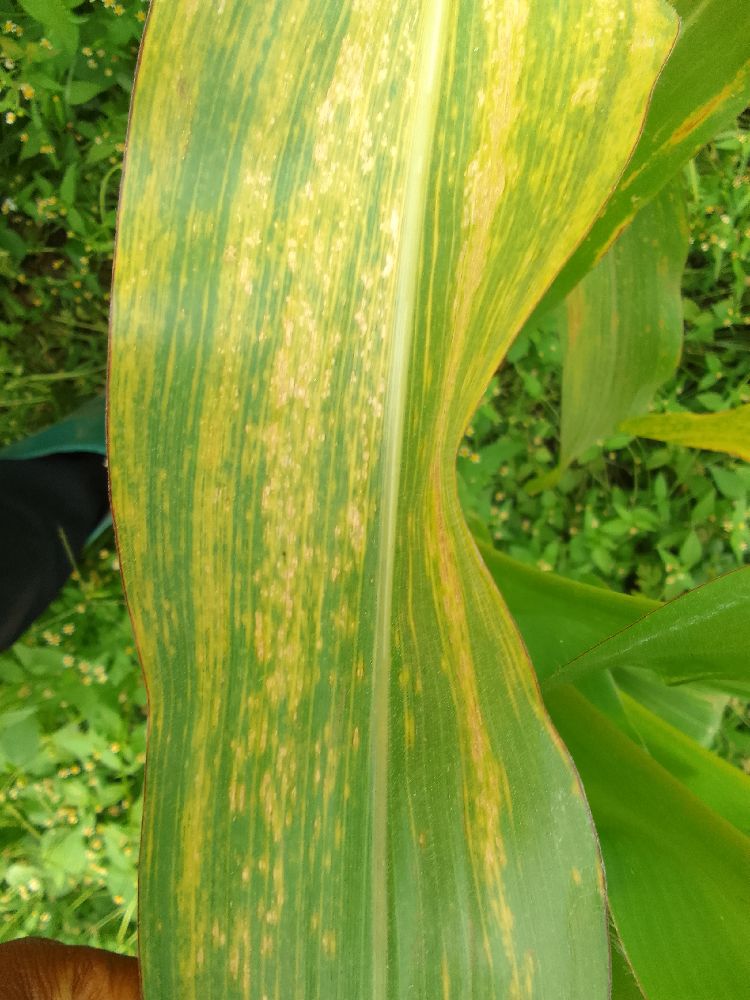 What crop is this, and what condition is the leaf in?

maize, maize lethal necrosis
